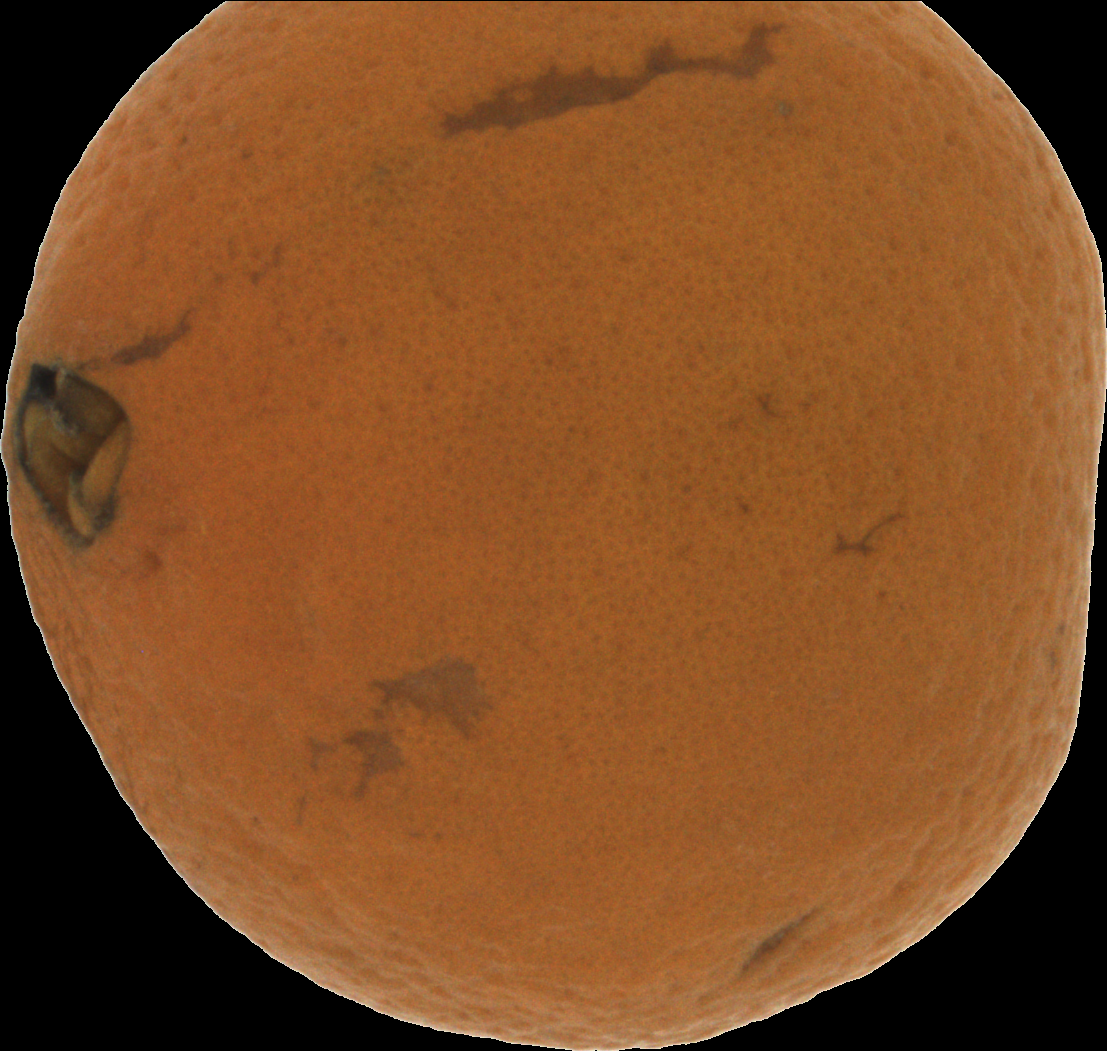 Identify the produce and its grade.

orange, bad
